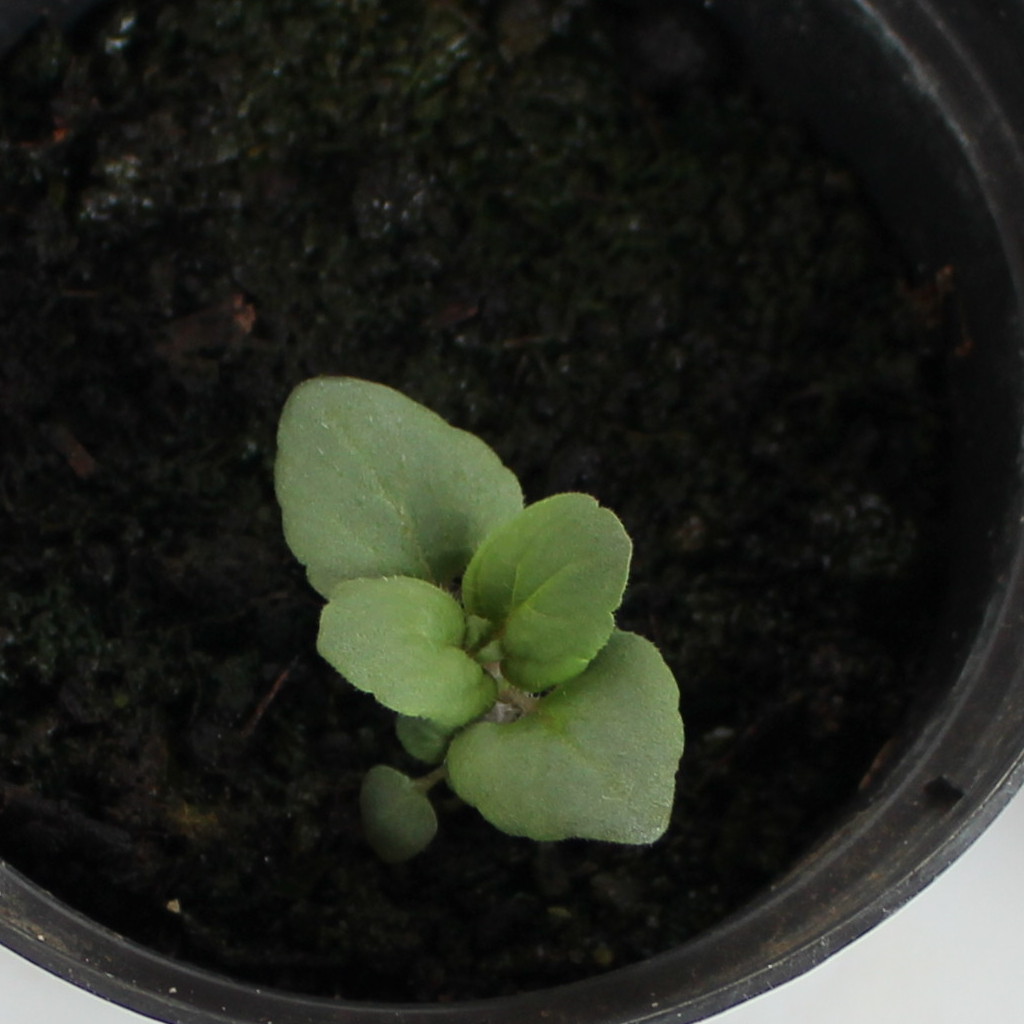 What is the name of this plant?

Veronica persica
